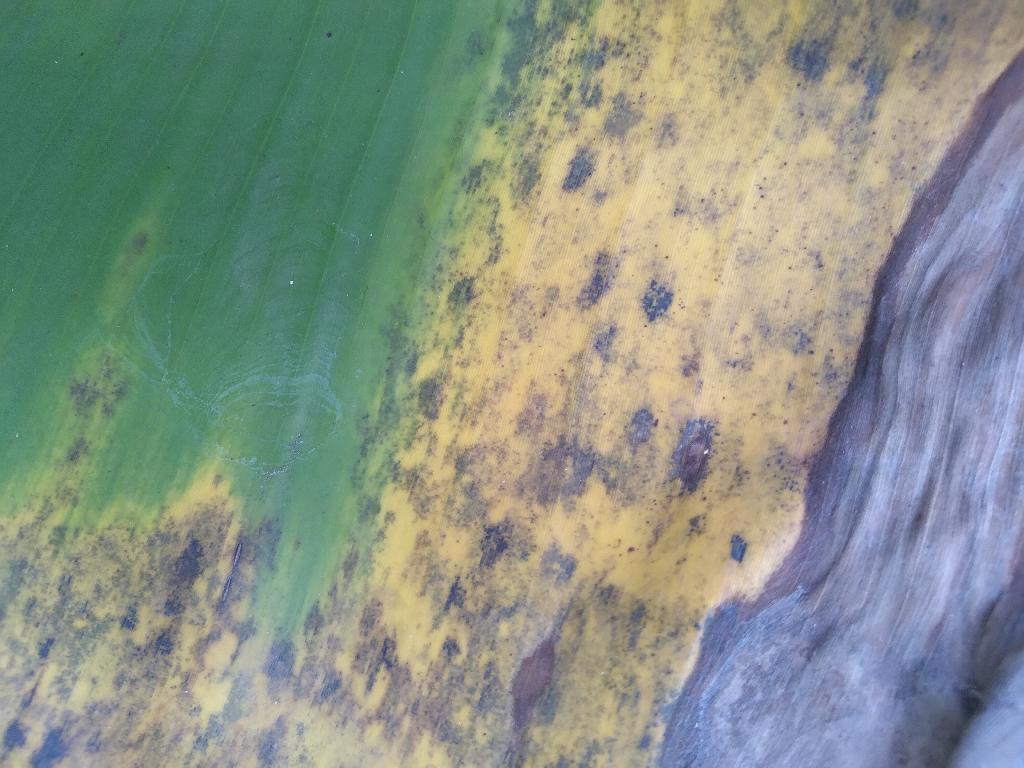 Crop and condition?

banana, black sigatoka
